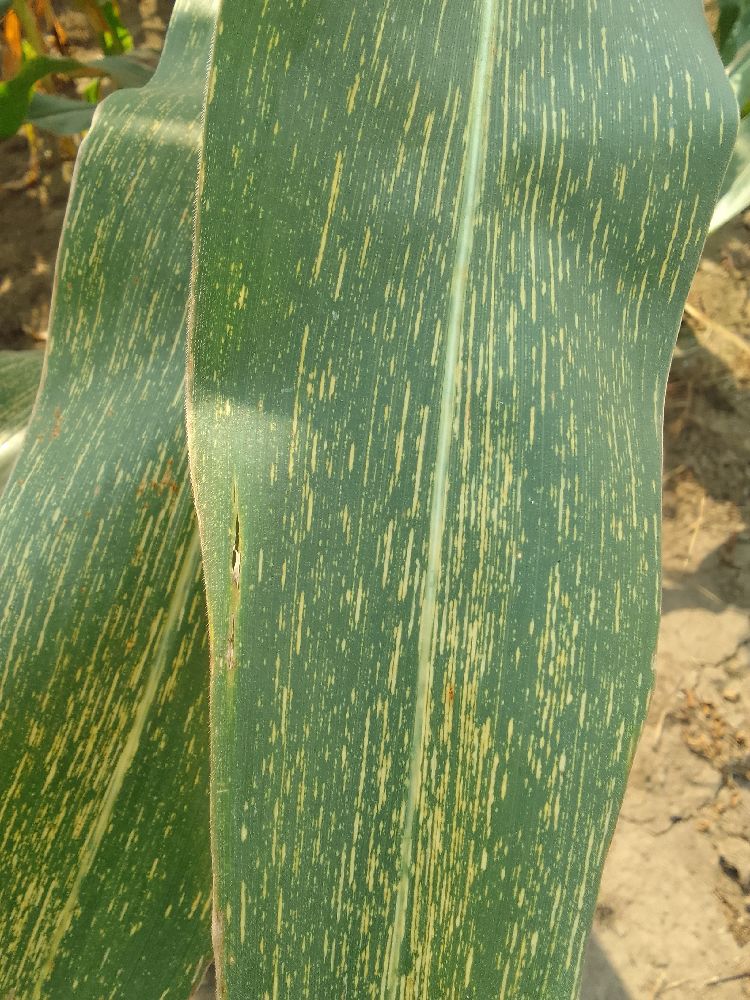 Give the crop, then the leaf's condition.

maize, maize streak virus
